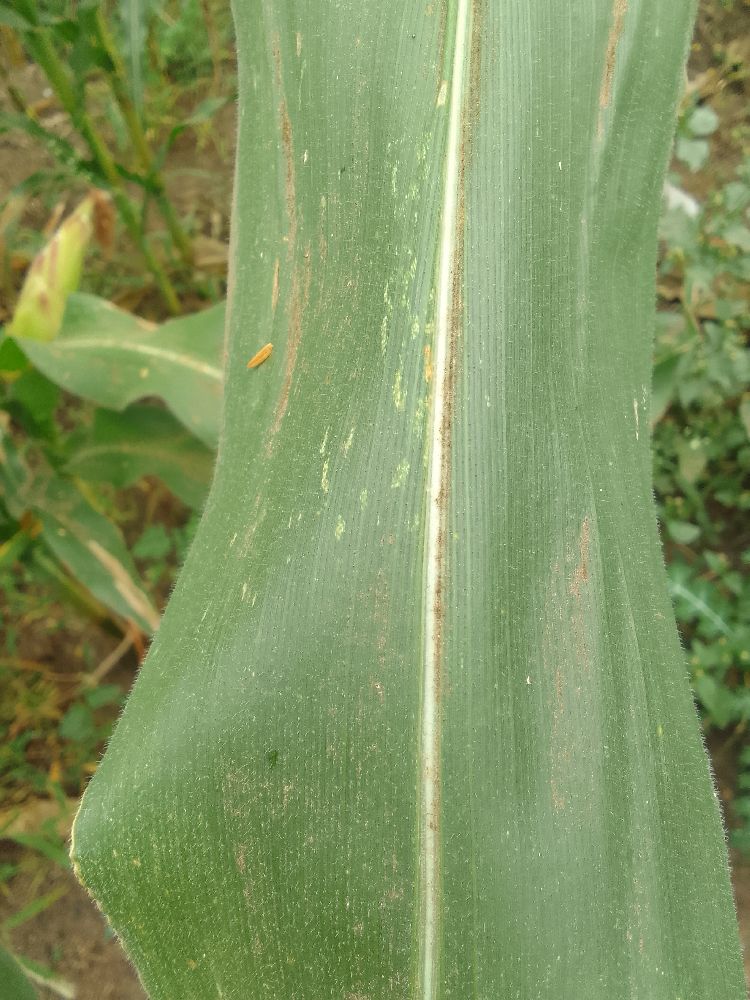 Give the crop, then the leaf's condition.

maize, healthy
